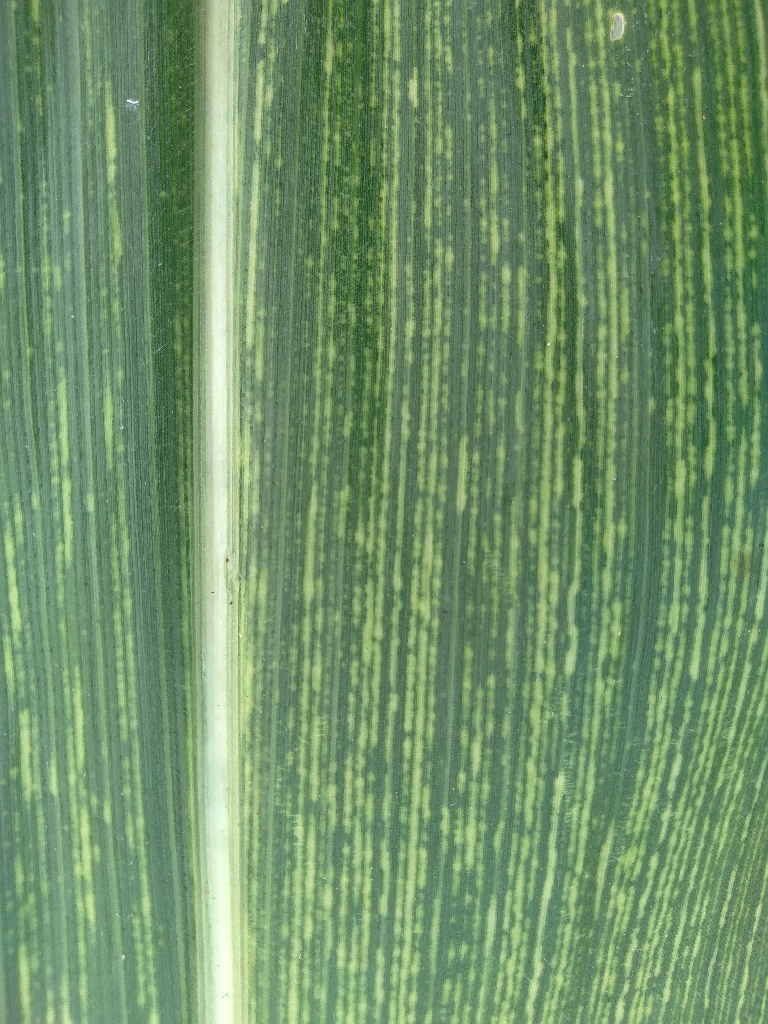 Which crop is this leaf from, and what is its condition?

maize, maize streak virus
